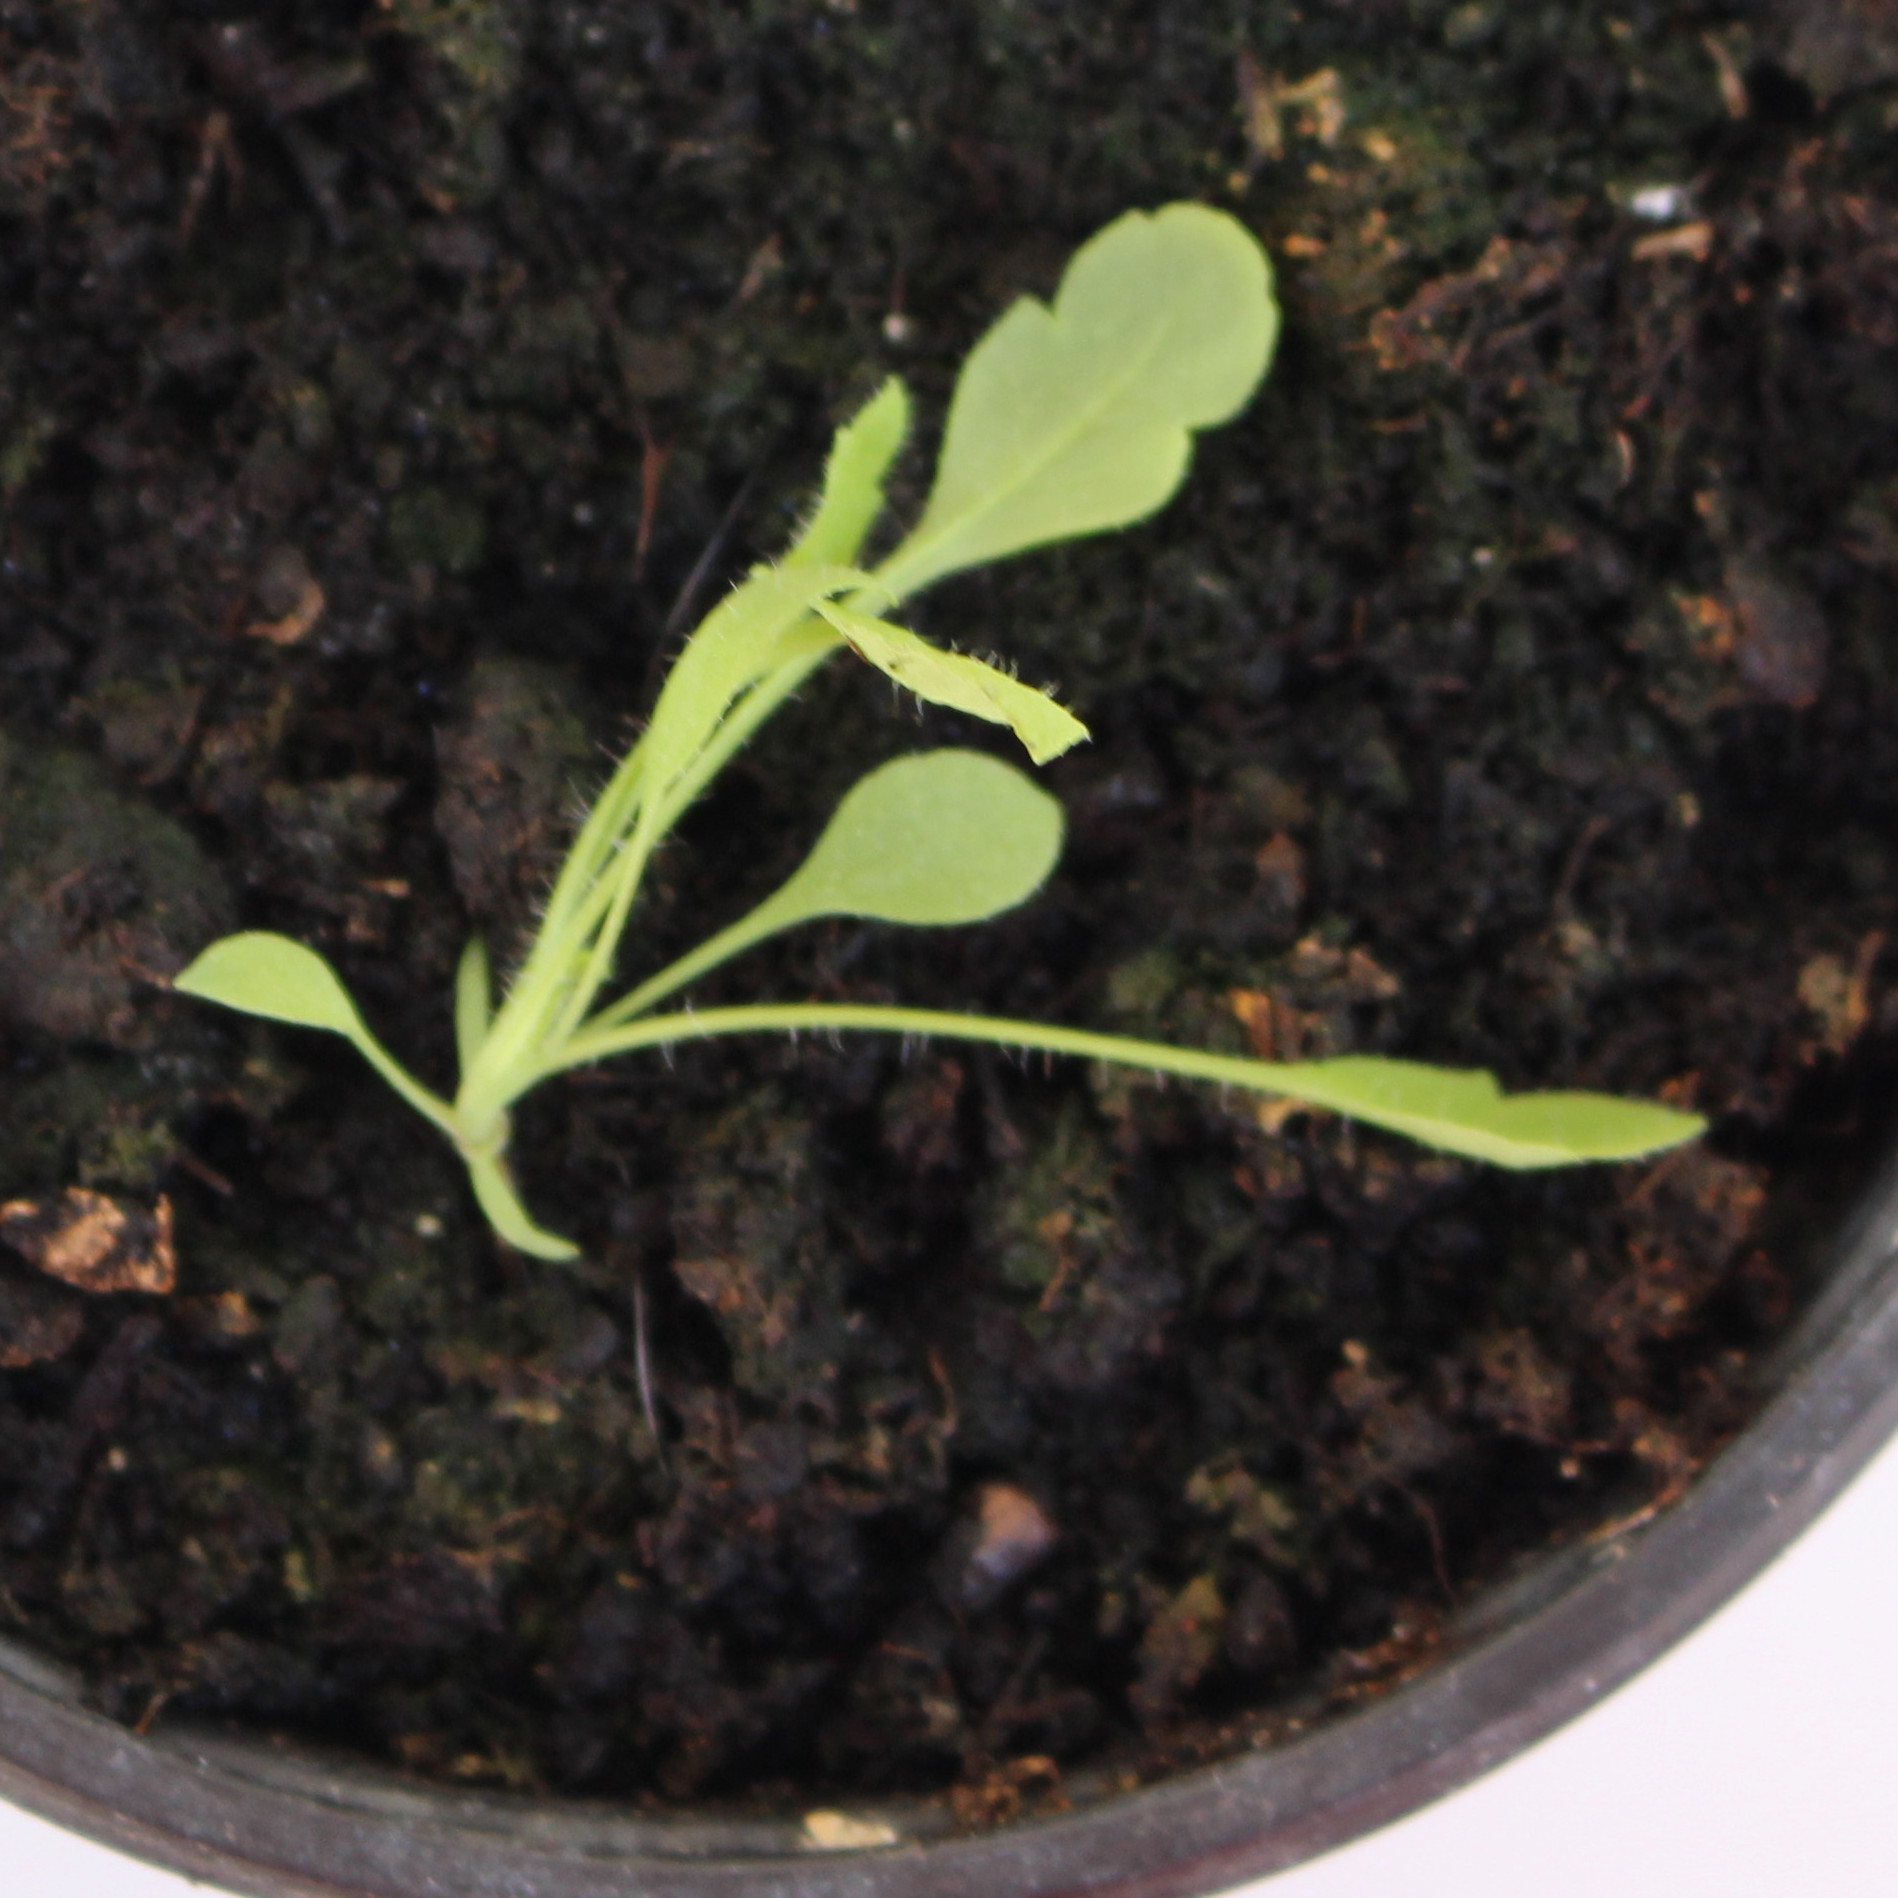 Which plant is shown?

Papaver rhoeas
